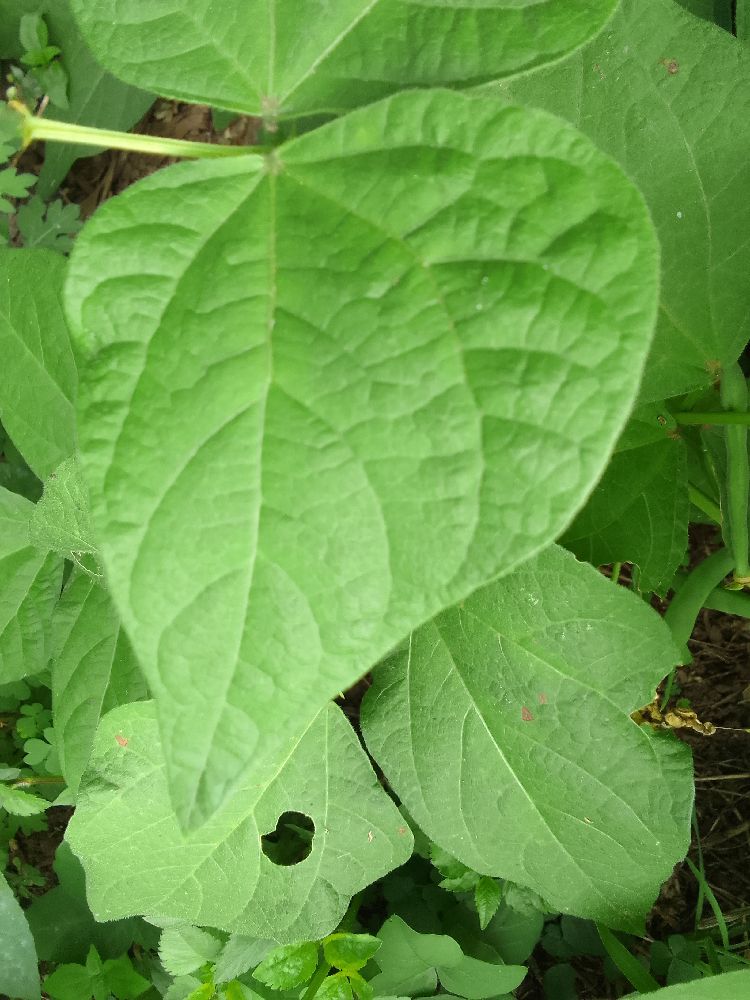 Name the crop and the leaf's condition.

common bean, healthy
